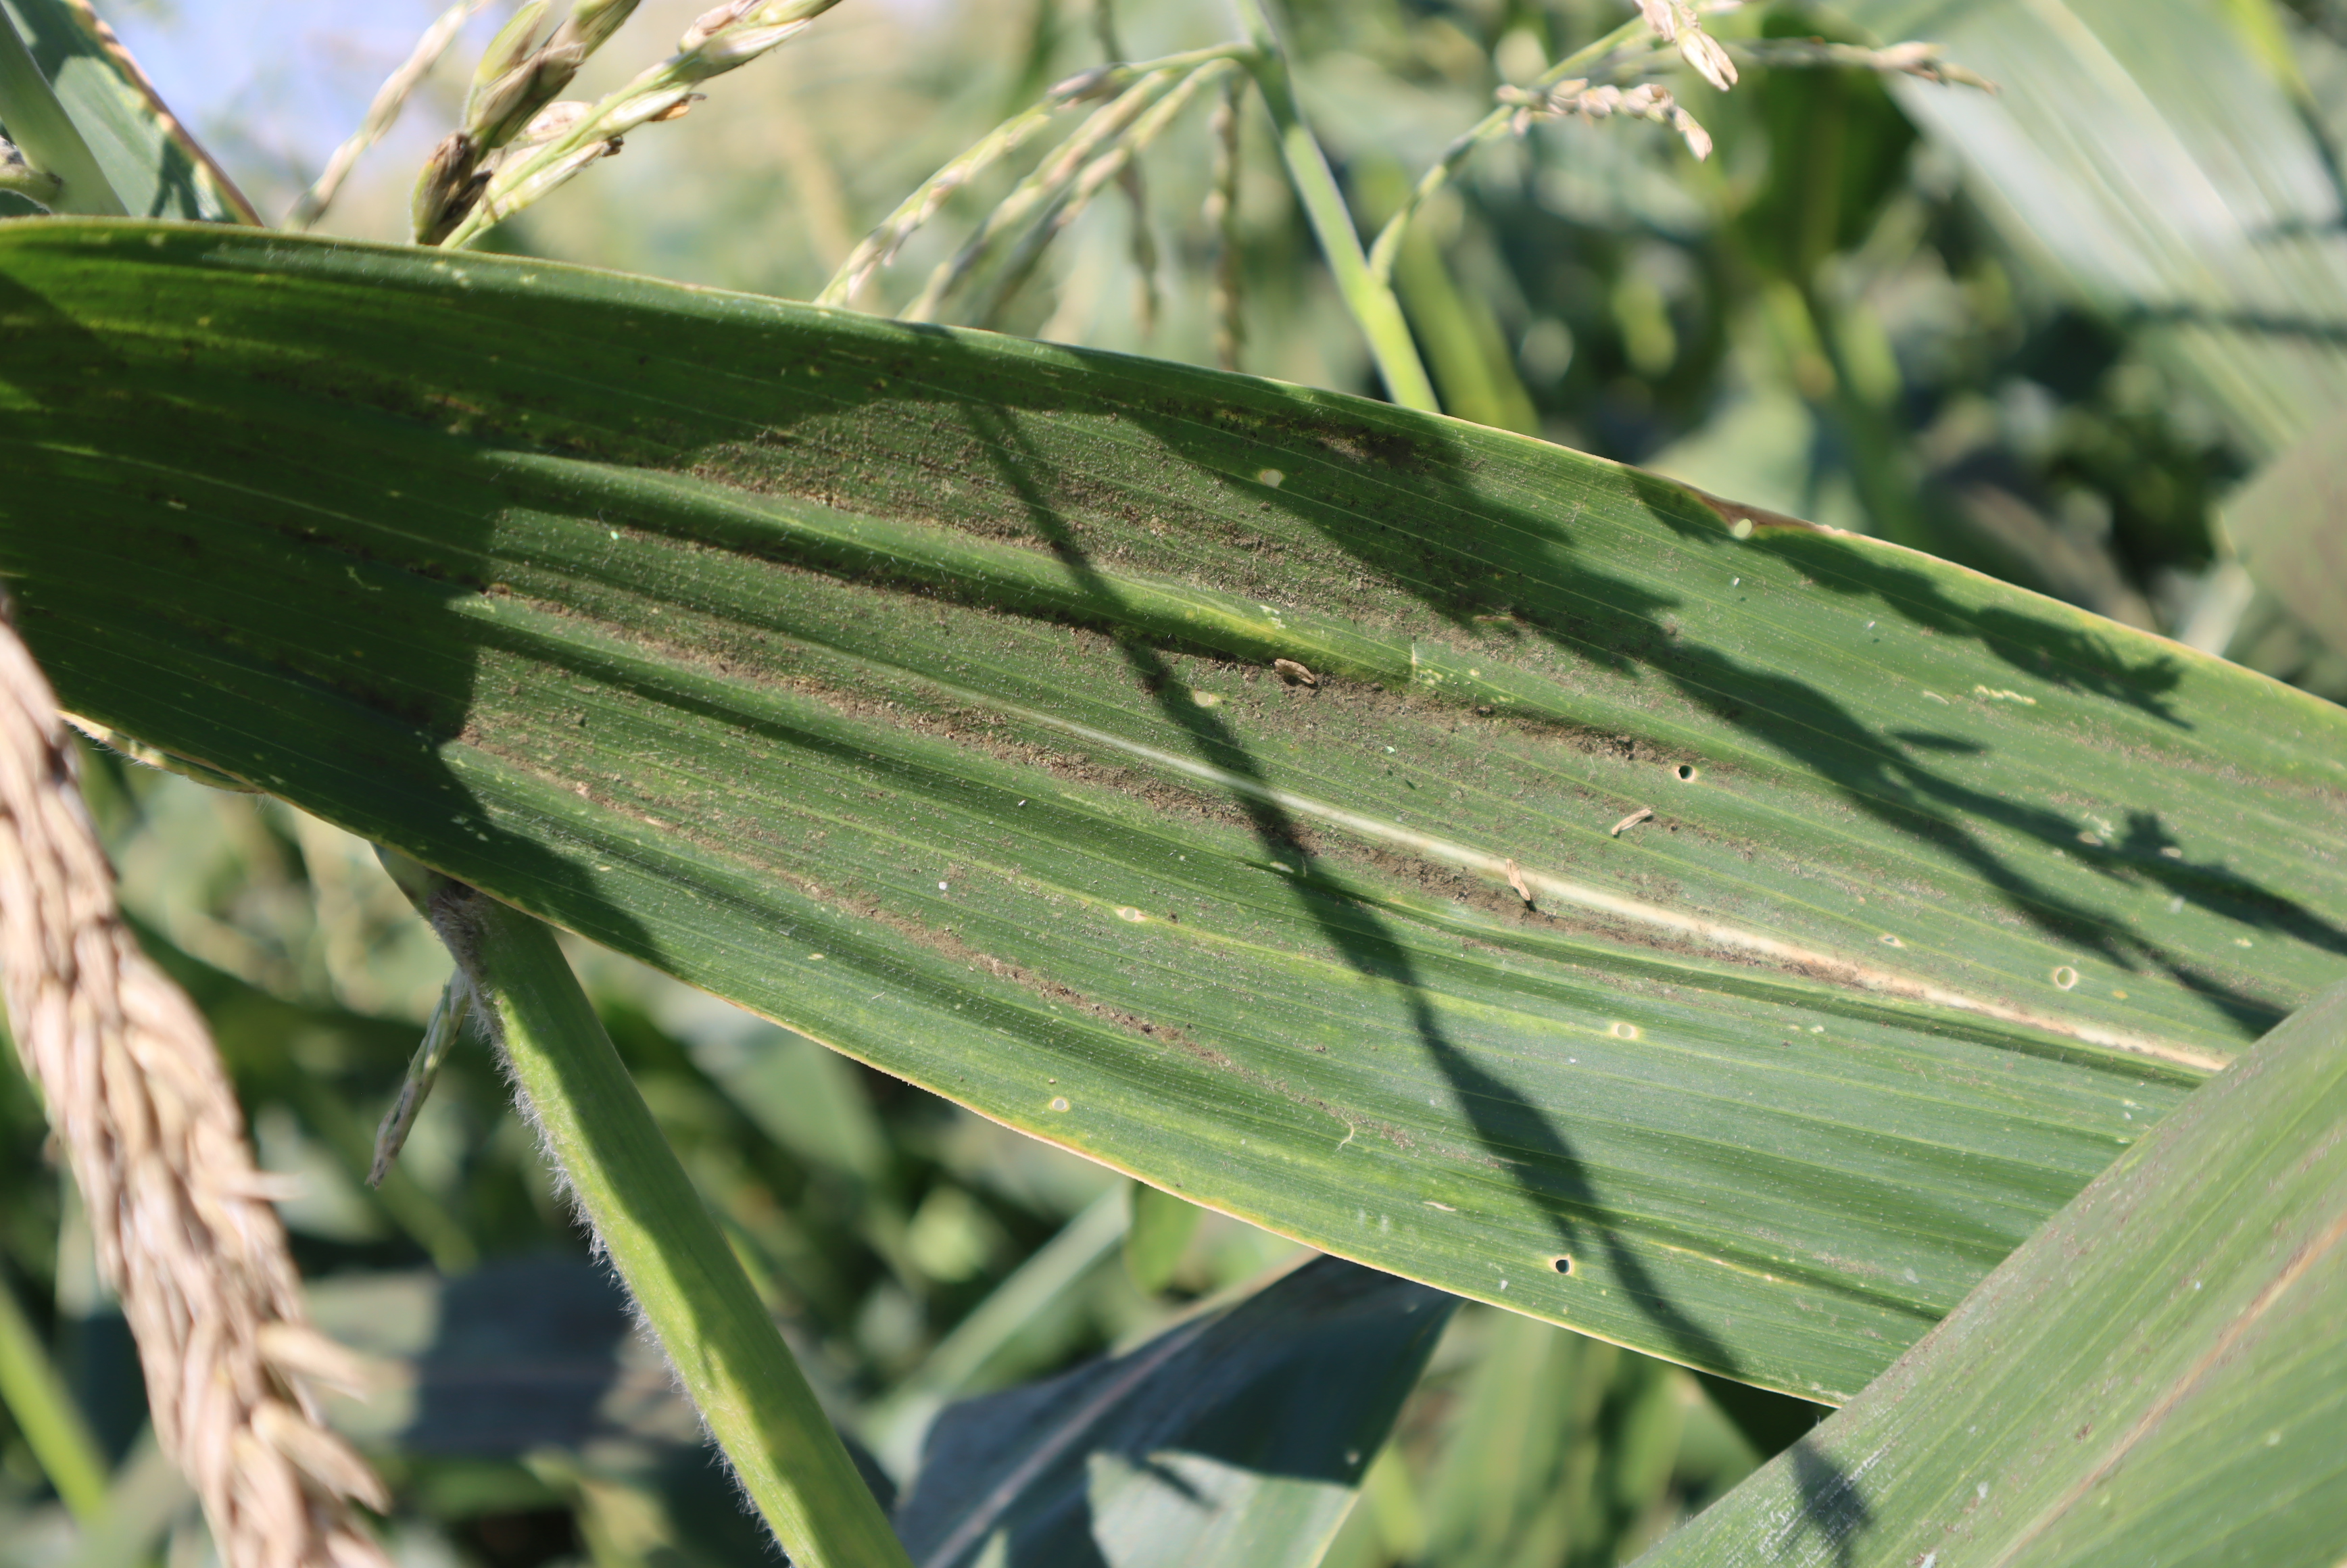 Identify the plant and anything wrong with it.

corn, cicadellidae, european corn borer
